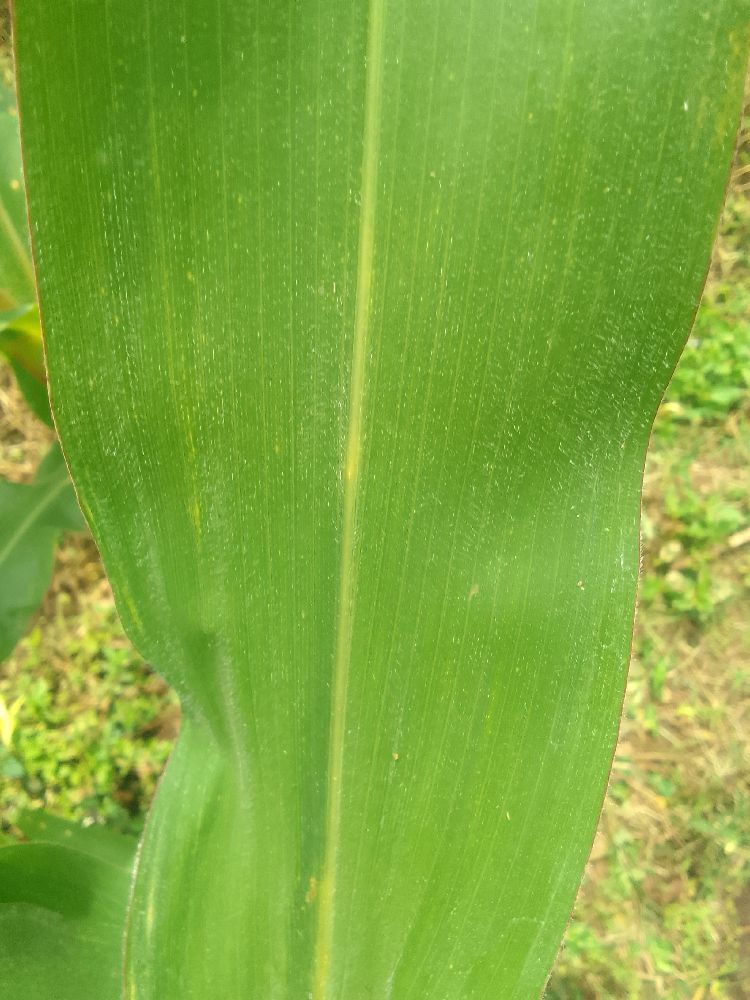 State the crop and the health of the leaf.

maize, healthy
